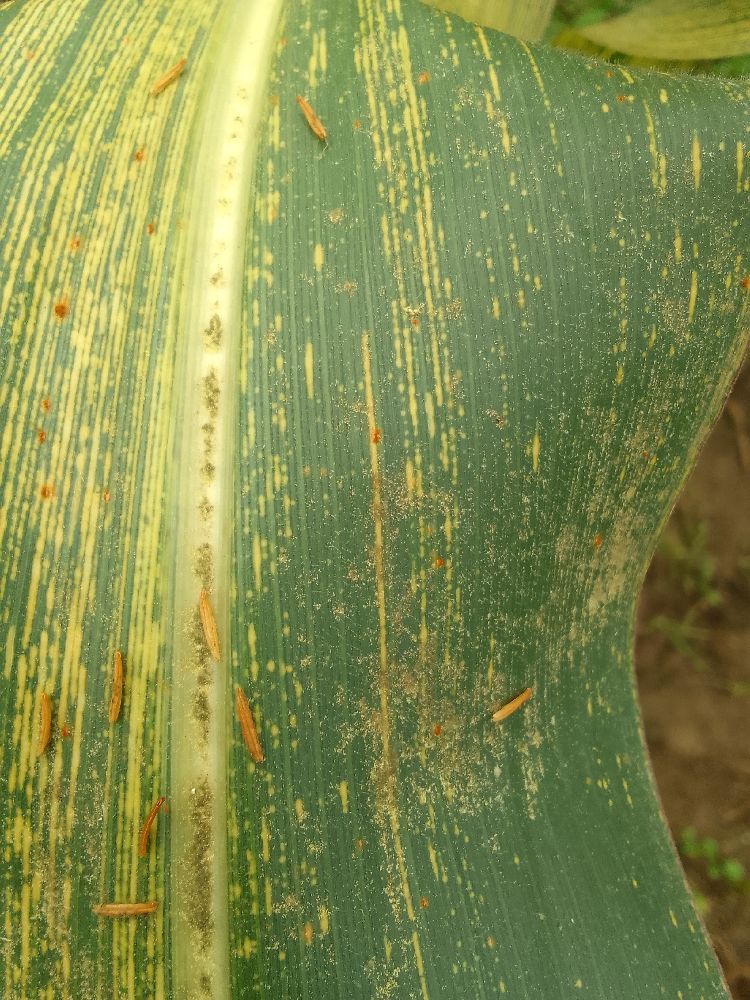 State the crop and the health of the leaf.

maize, maize streak virus
